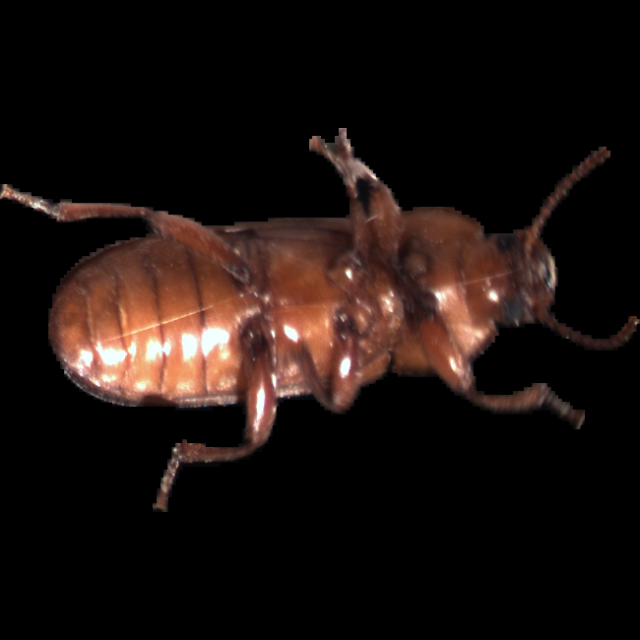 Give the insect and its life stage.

mealworm beetle
